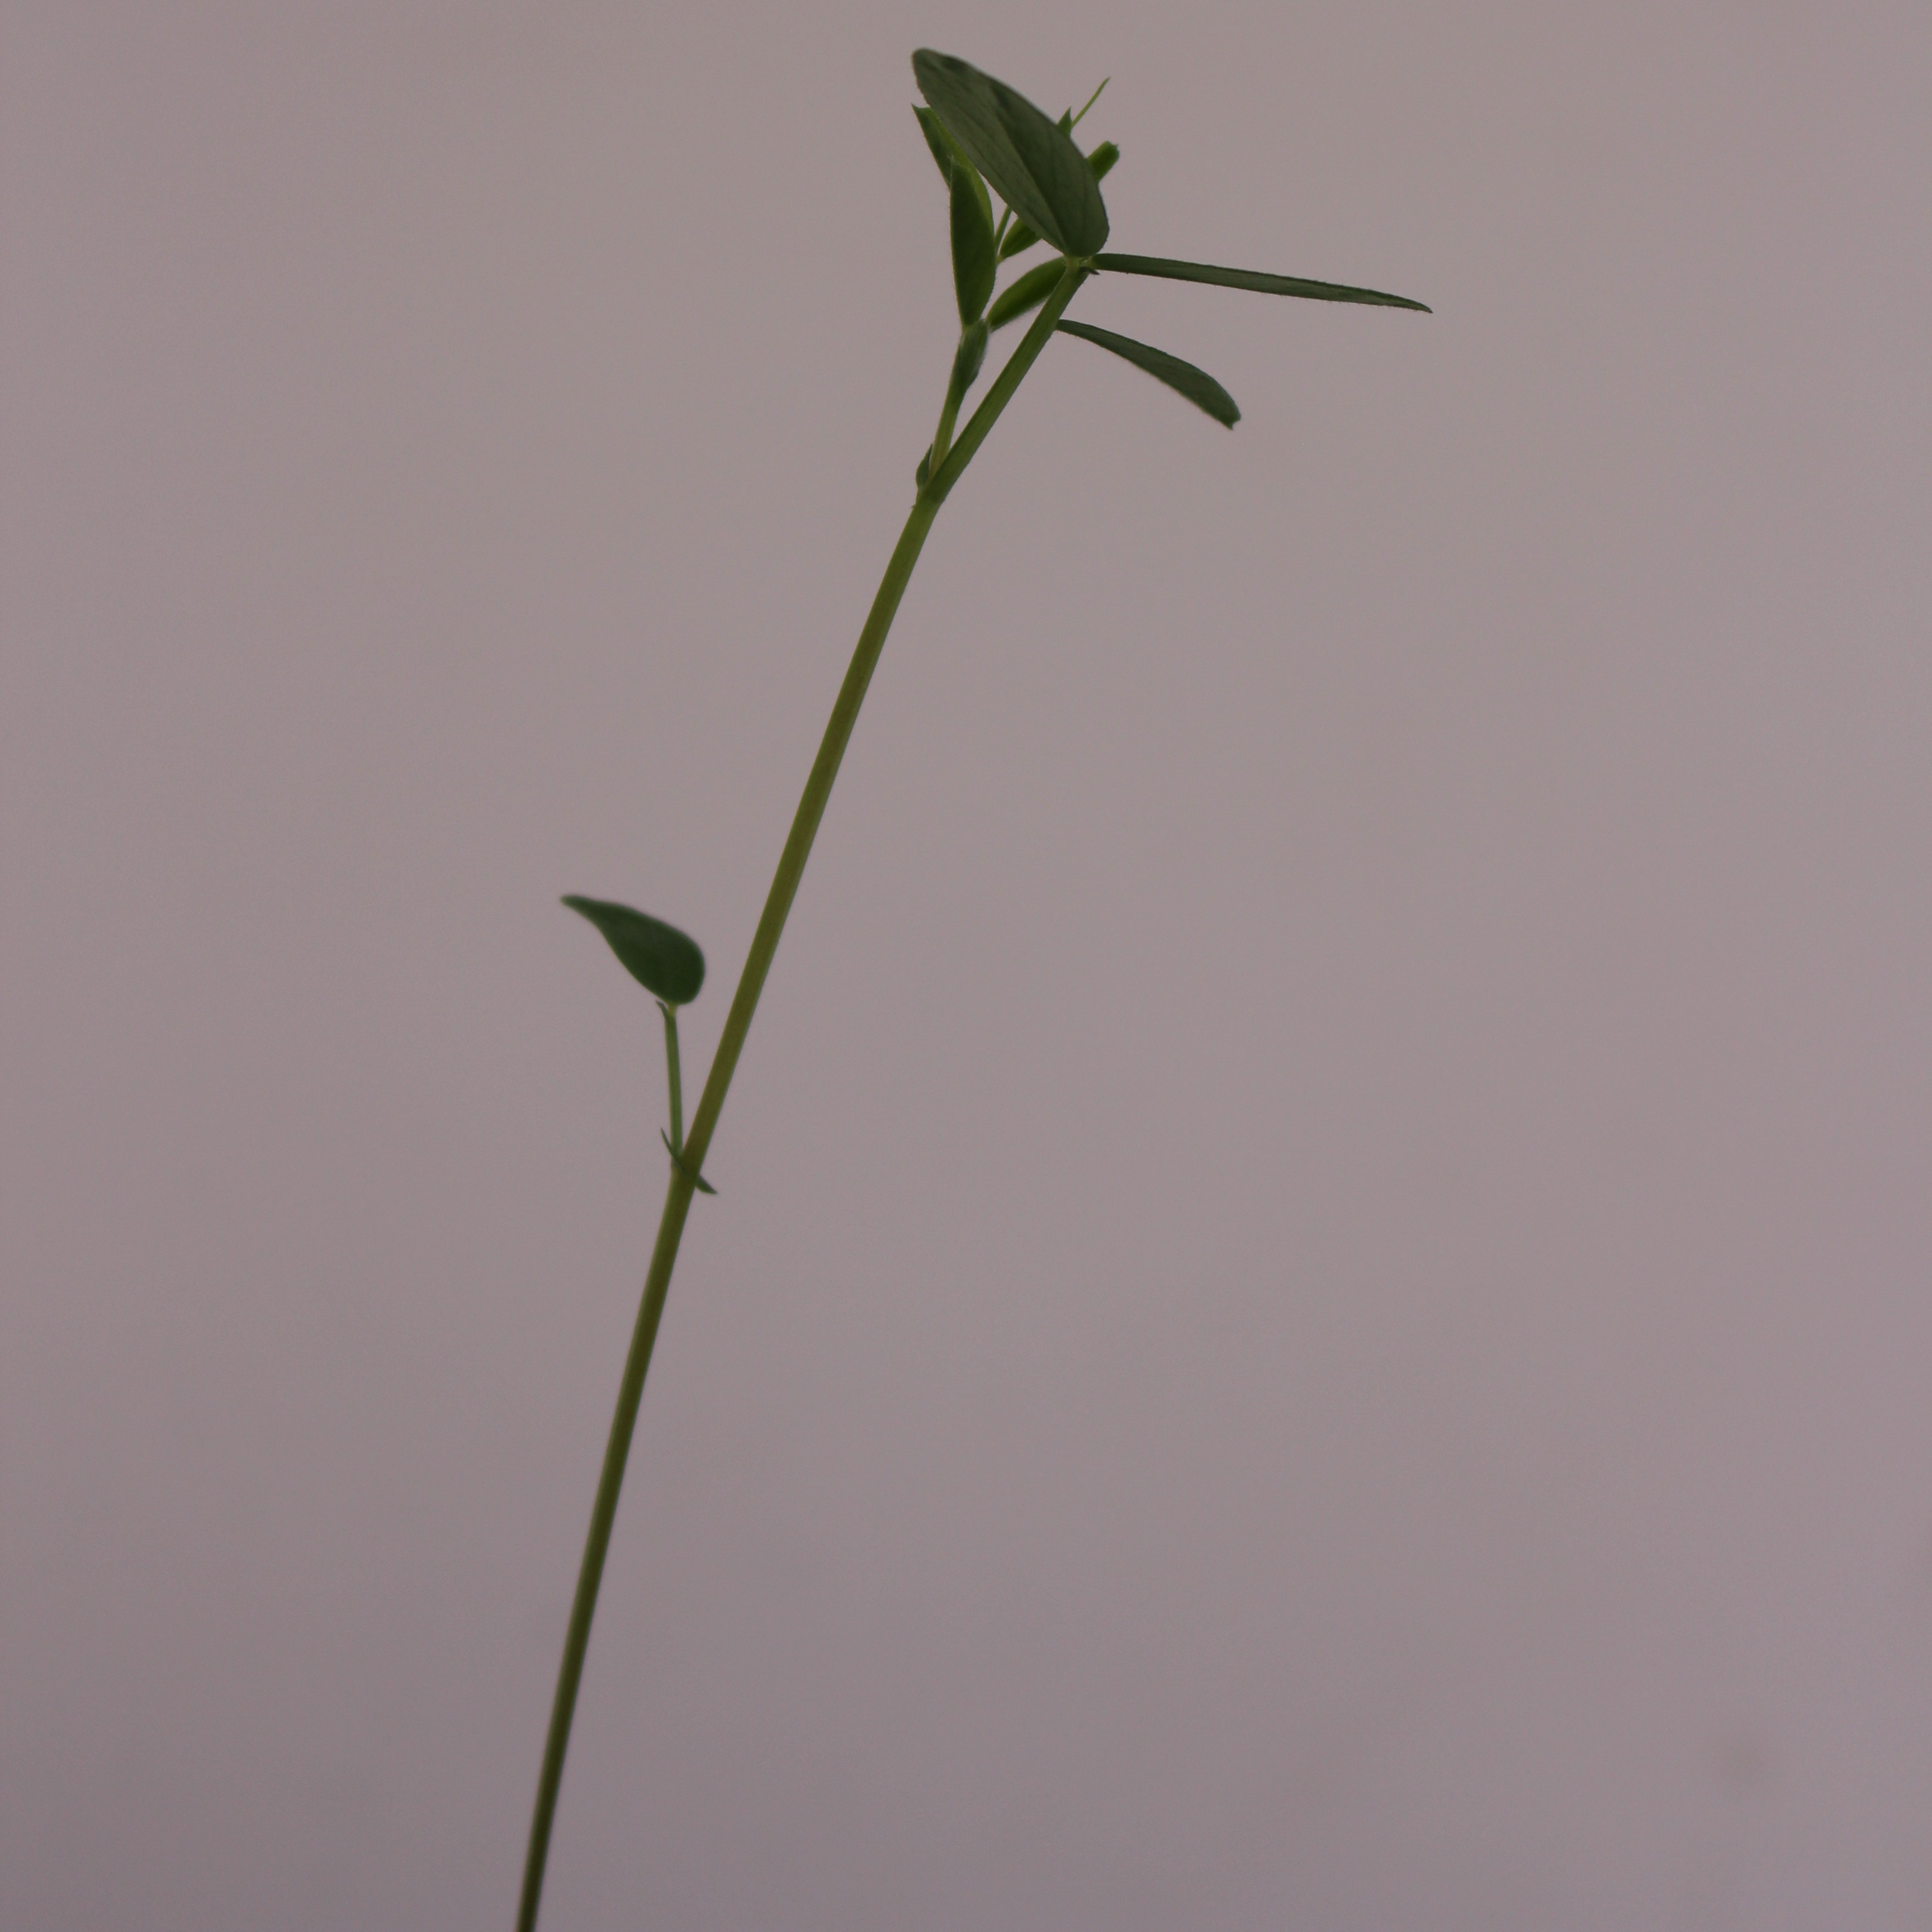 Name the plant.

Vicia sativa
